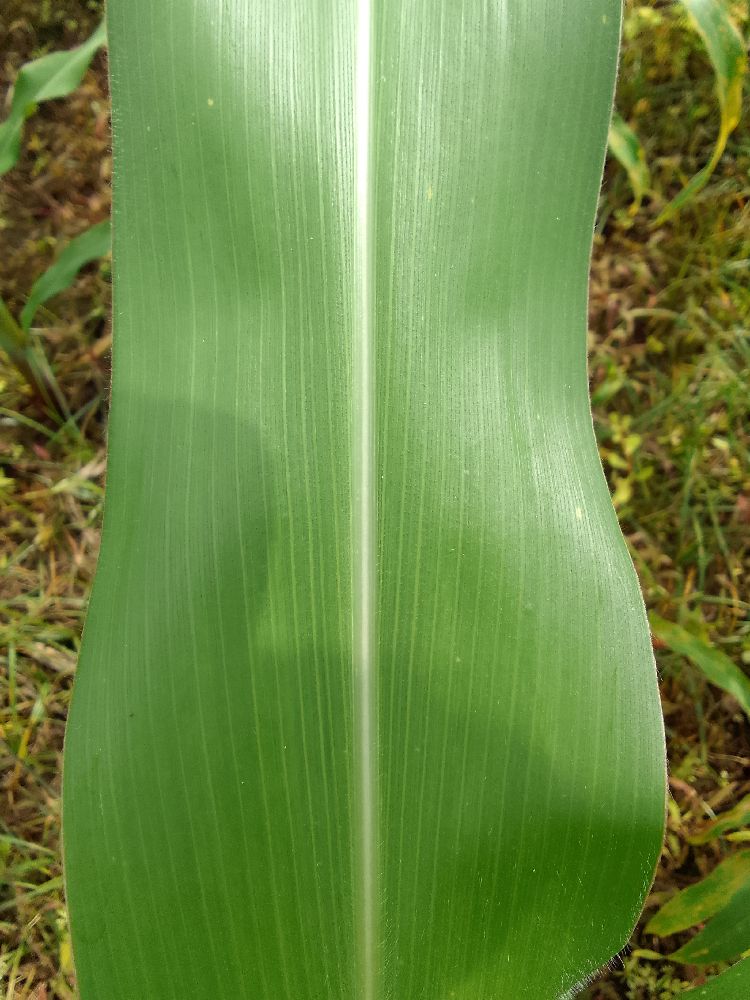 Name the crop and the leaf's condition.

maize, healthy
